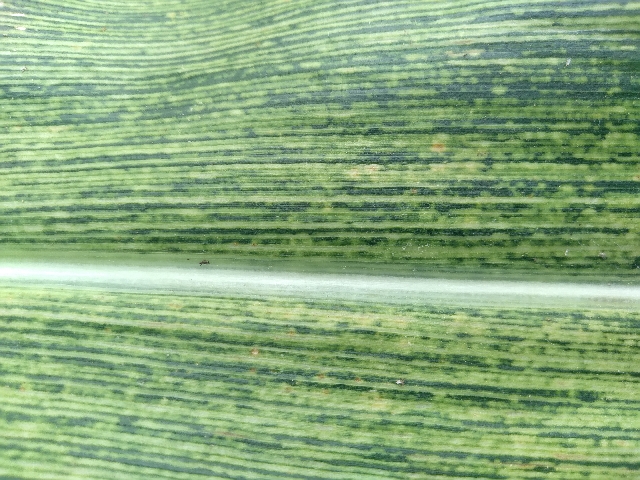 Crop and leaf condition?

maize, maize streak virus
